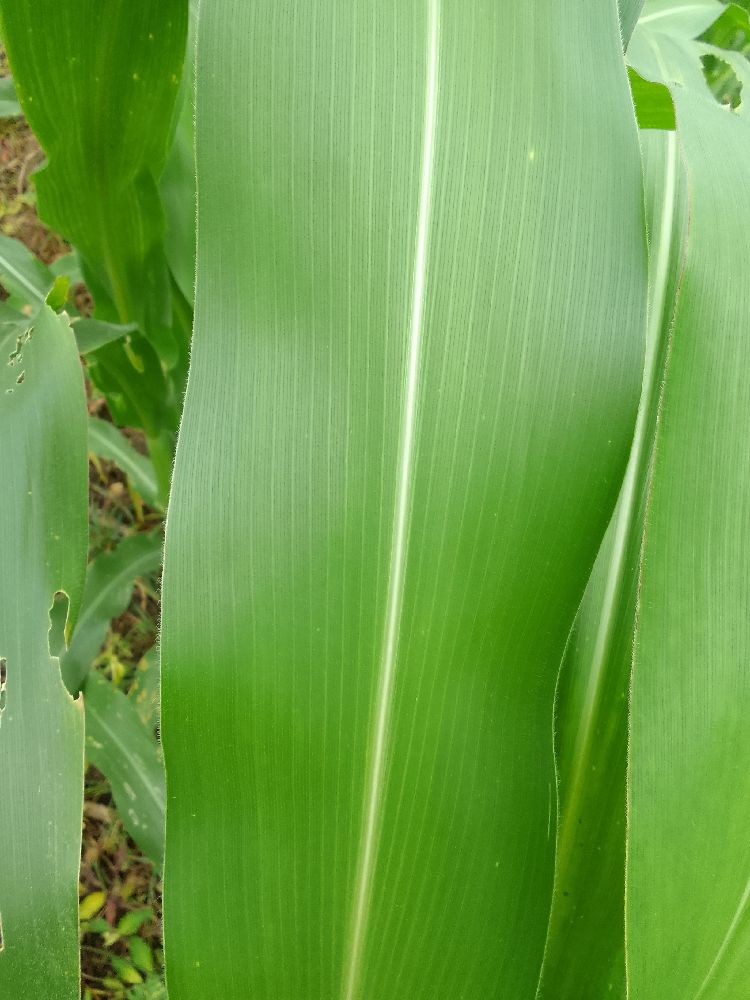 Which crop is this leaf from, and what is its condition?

maize, healthy
